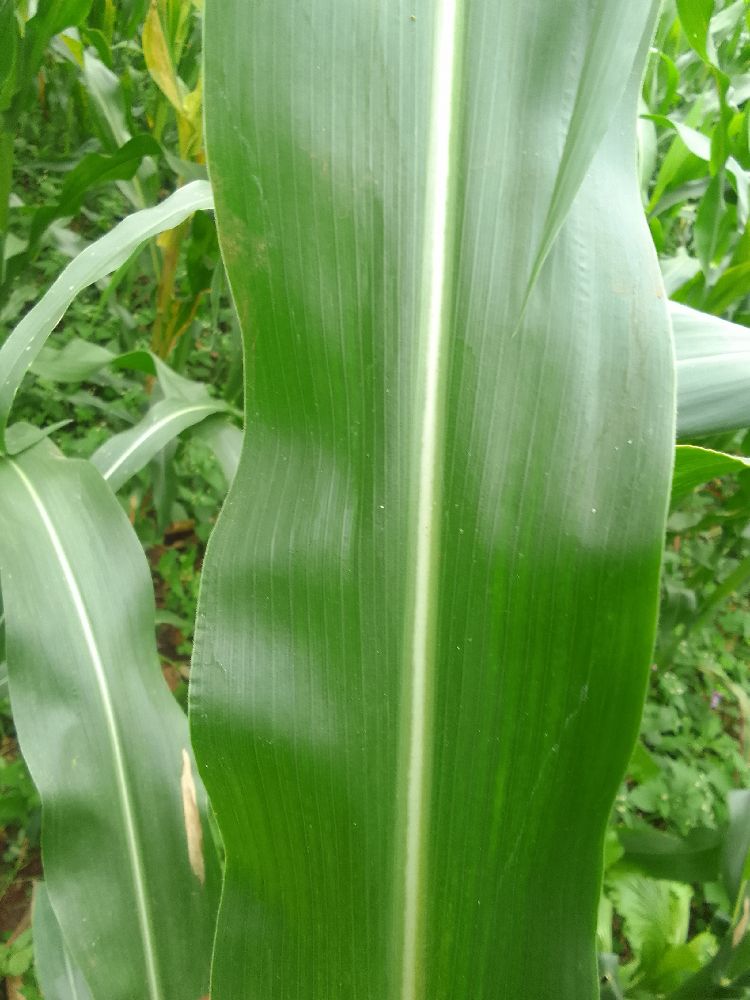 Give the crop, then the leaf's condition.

maize, healthy
